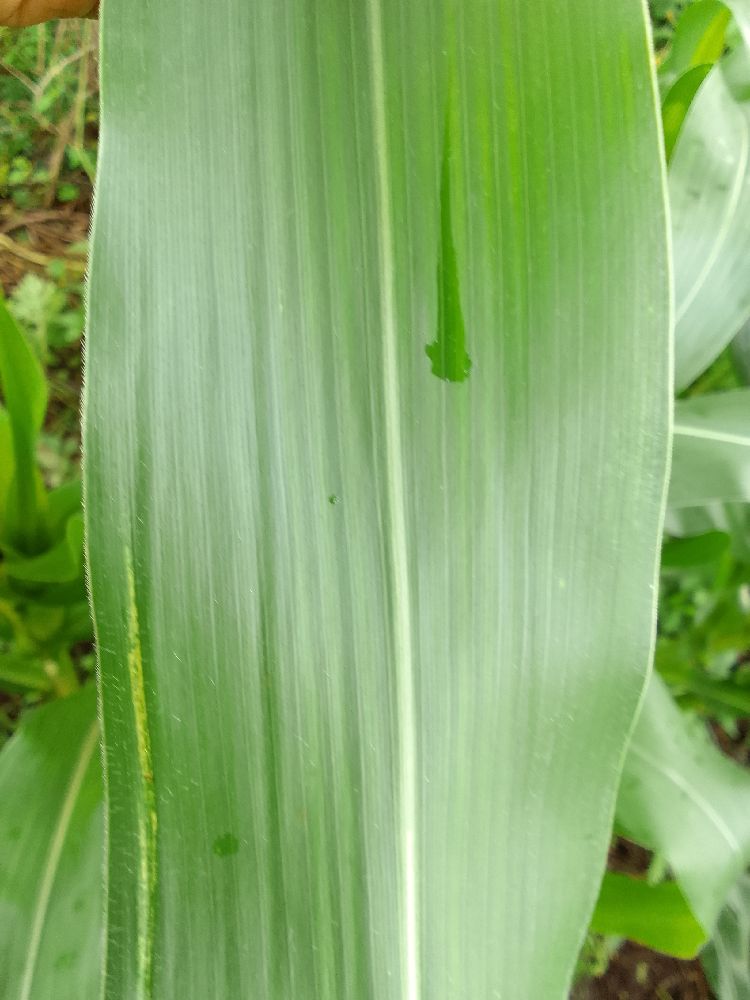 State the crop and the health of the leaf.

maize, healthy
